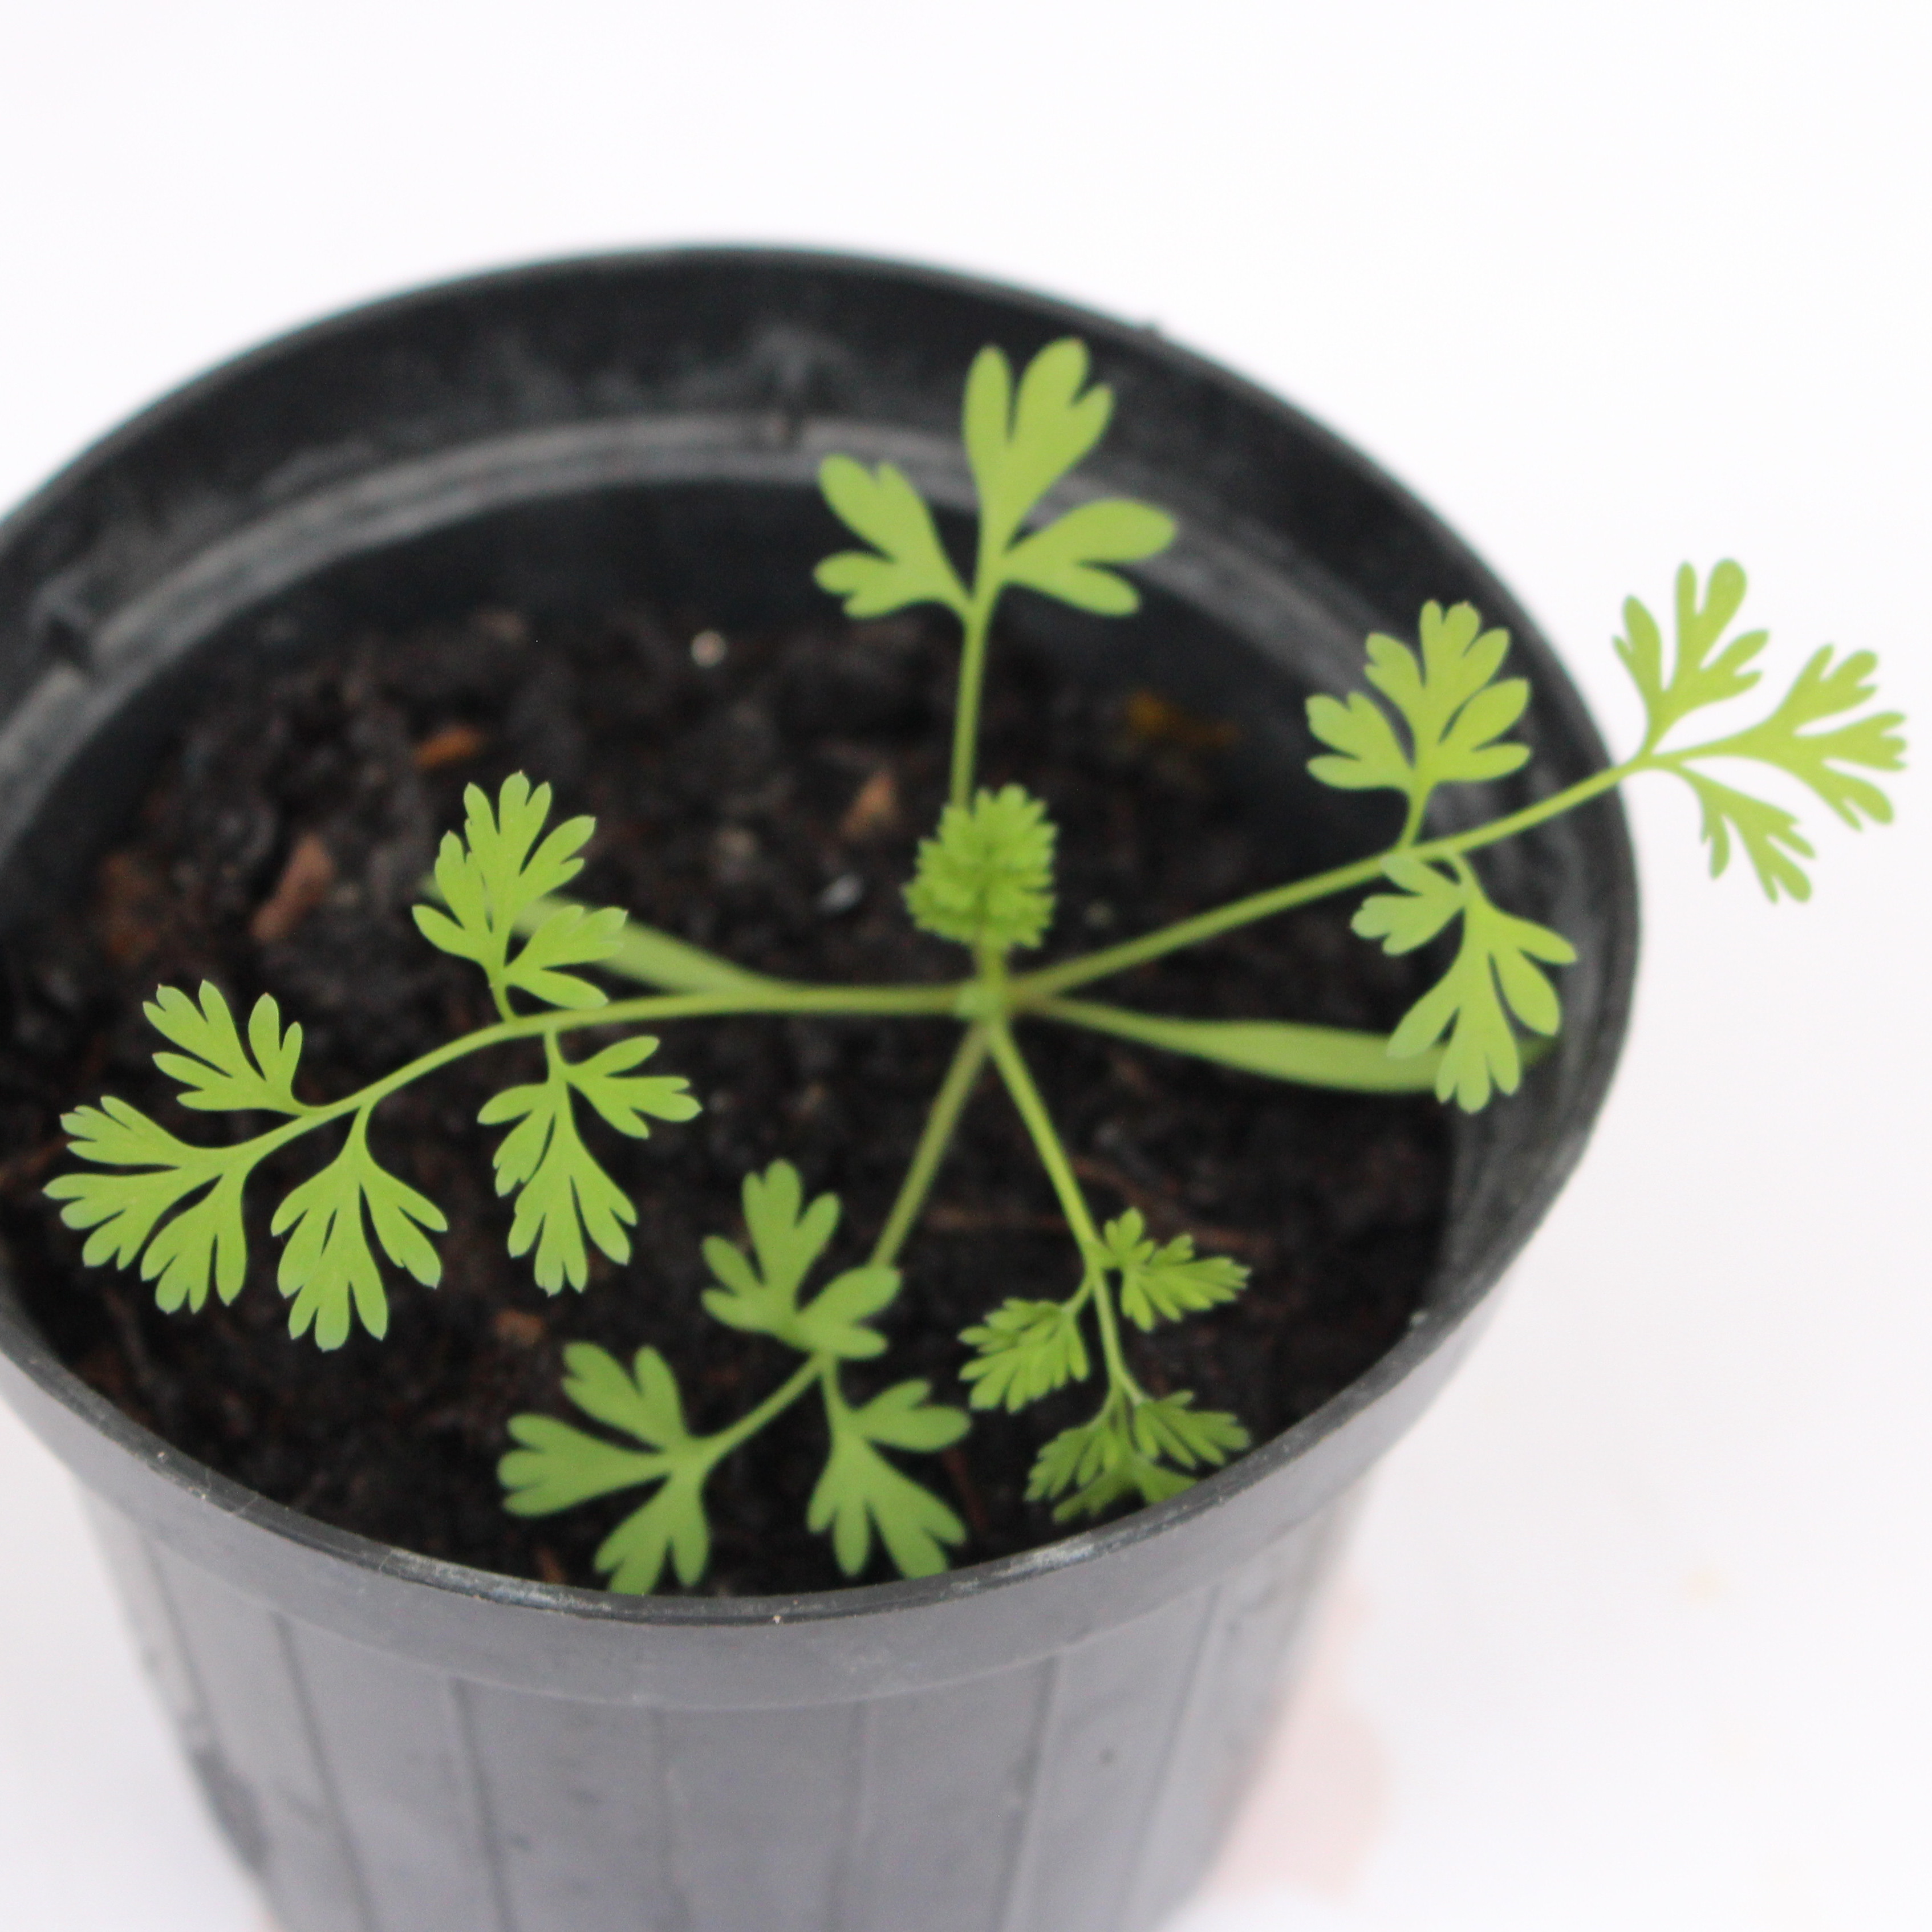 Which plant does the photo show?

Fumaria officinalis
